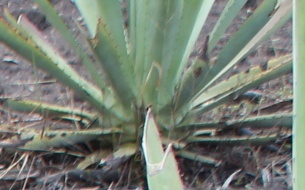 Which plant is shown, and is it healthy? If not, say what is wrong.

agave, yellow
